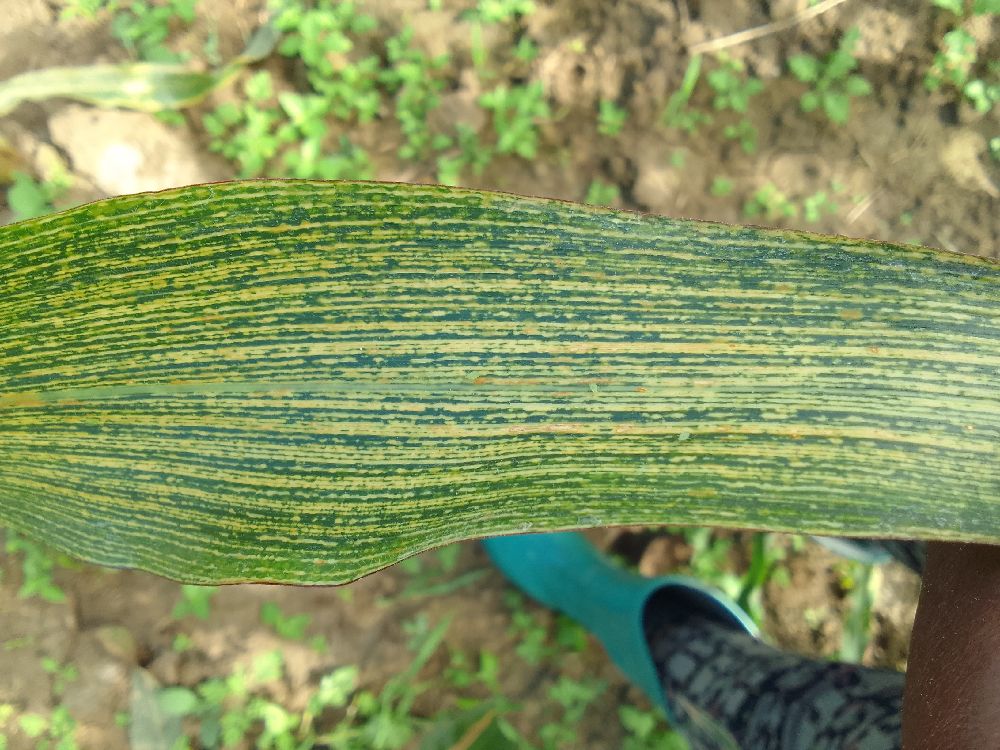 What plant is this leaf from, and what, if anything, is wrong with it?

maize, maize streak virus
